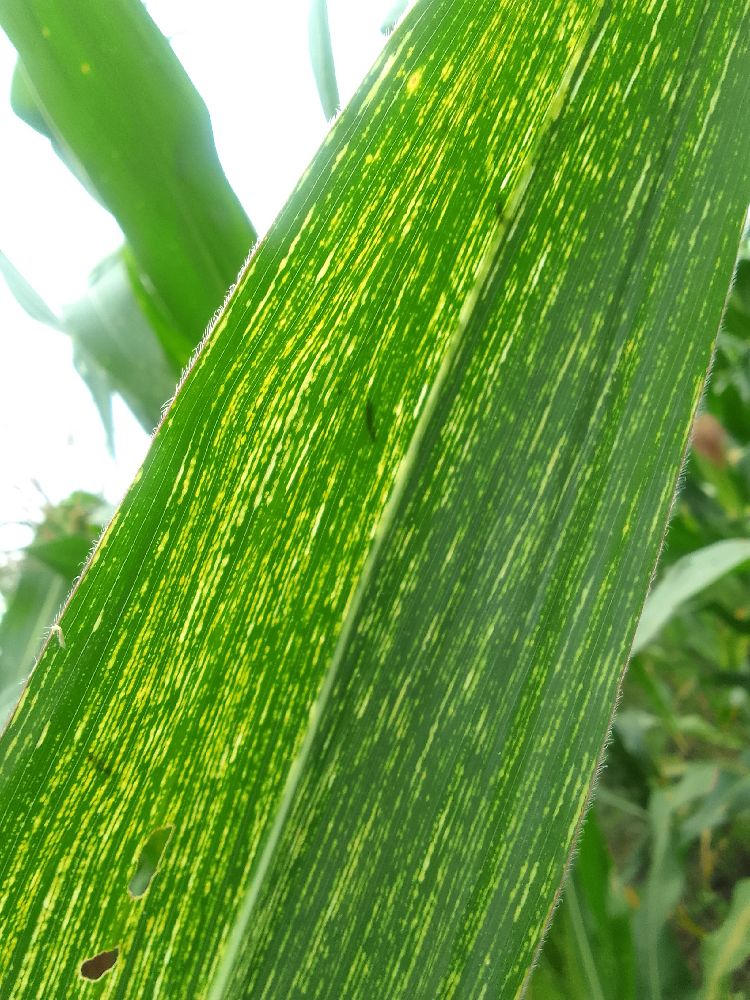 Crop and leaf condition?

maize, maize streak virus
